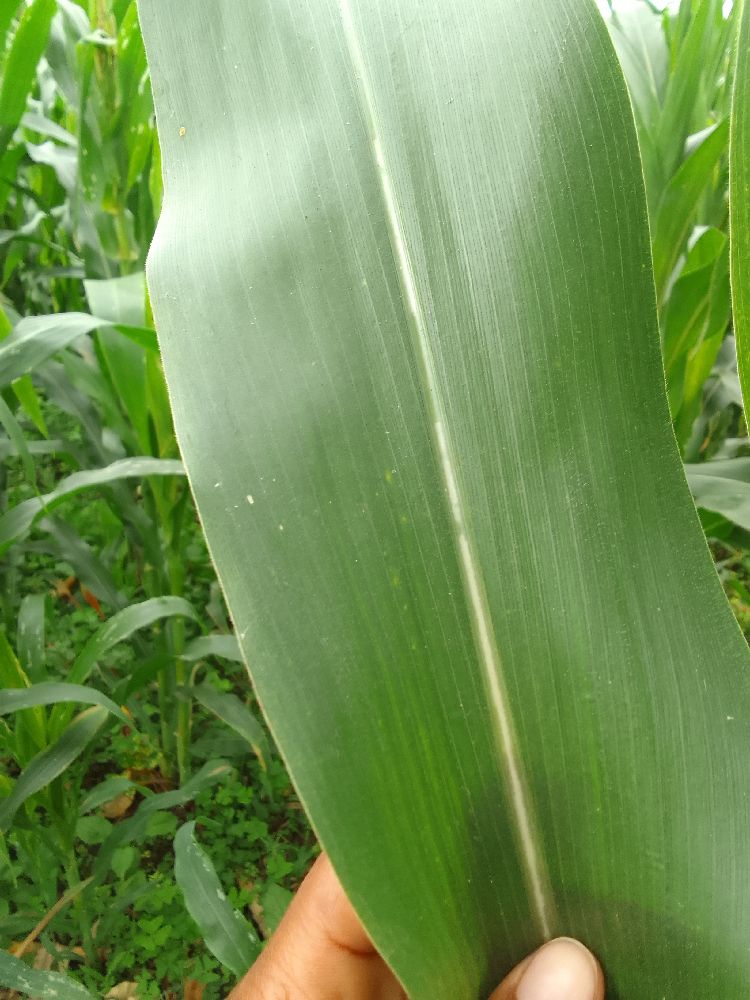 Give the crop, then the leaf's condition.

maize, healthy
